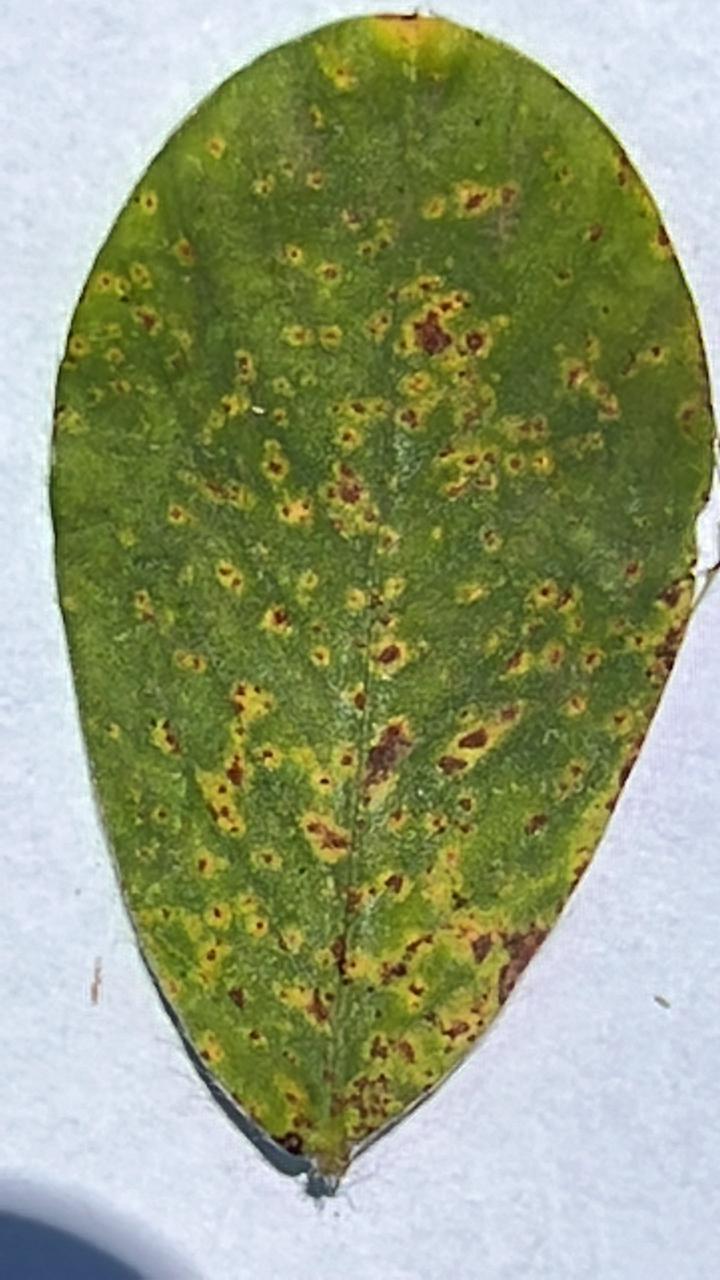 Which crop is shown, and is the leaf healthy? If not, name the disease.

peanut, puccinia arachidis
